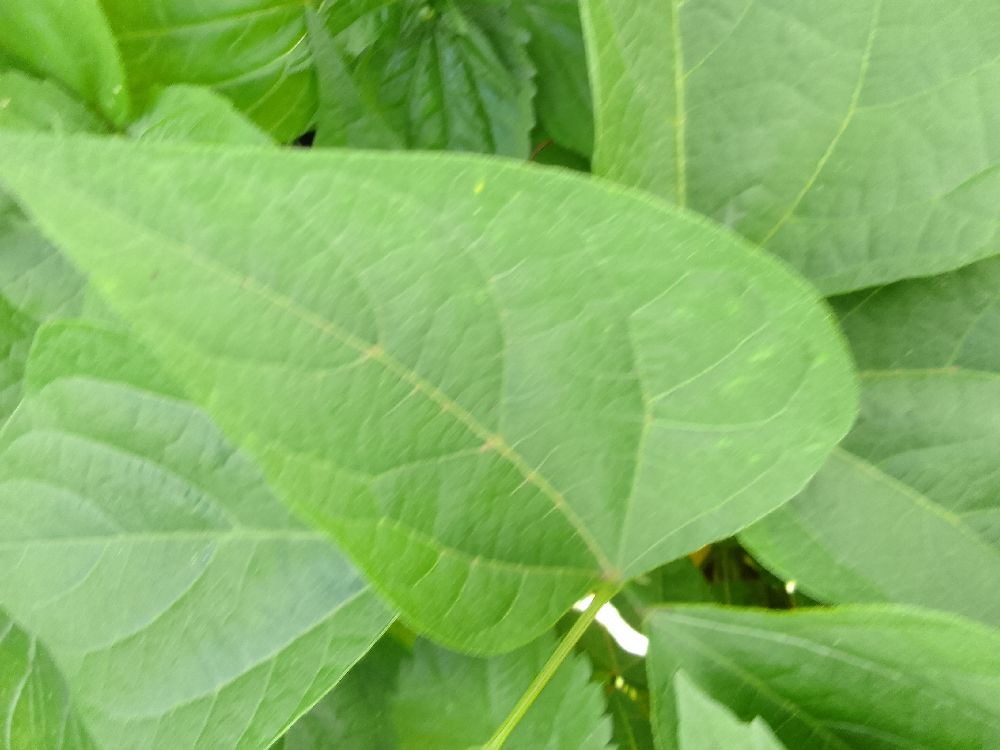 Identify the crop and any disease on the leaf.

common bean, healthy
